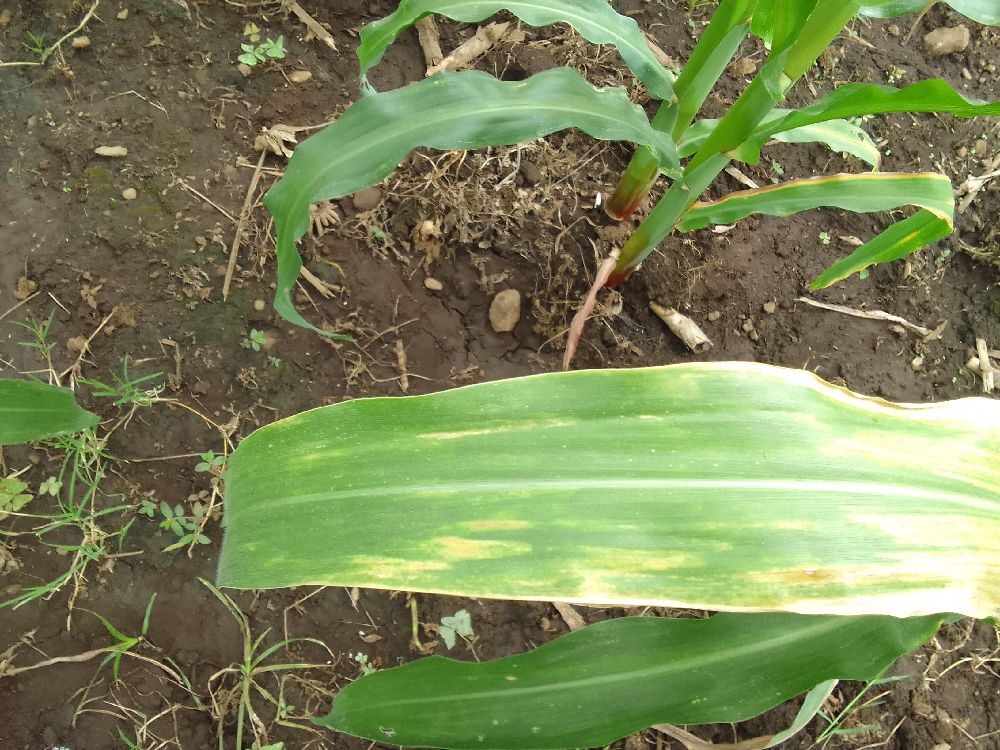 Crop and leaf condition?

maize, maize lethal necrosis
